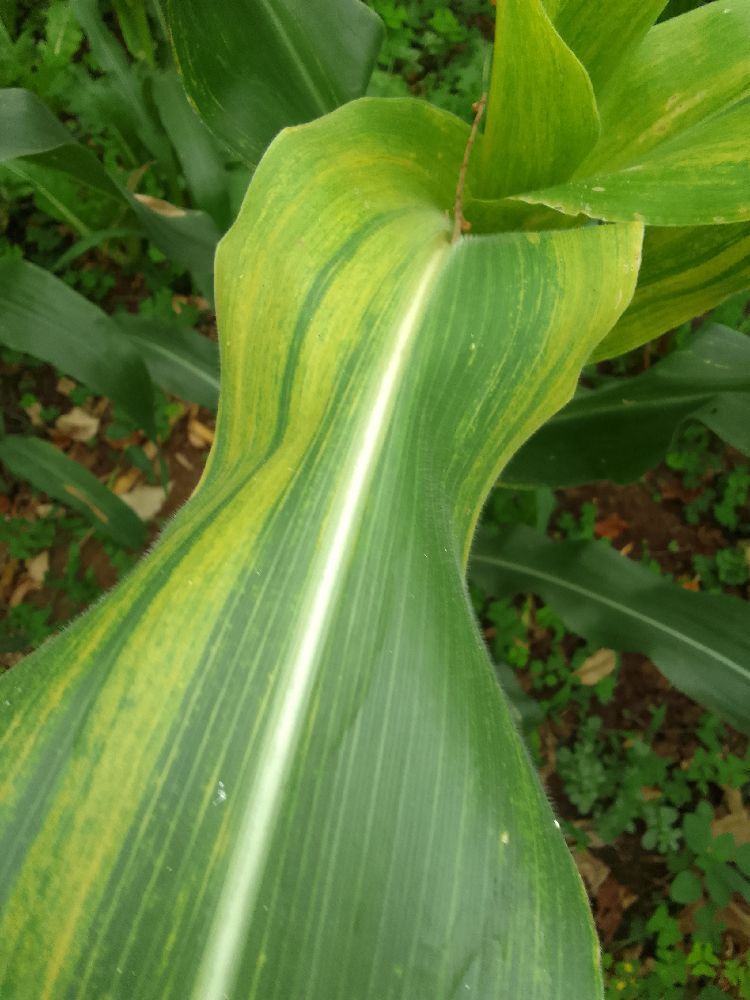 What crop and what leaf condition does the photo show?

maize, maize lethal necrosis
